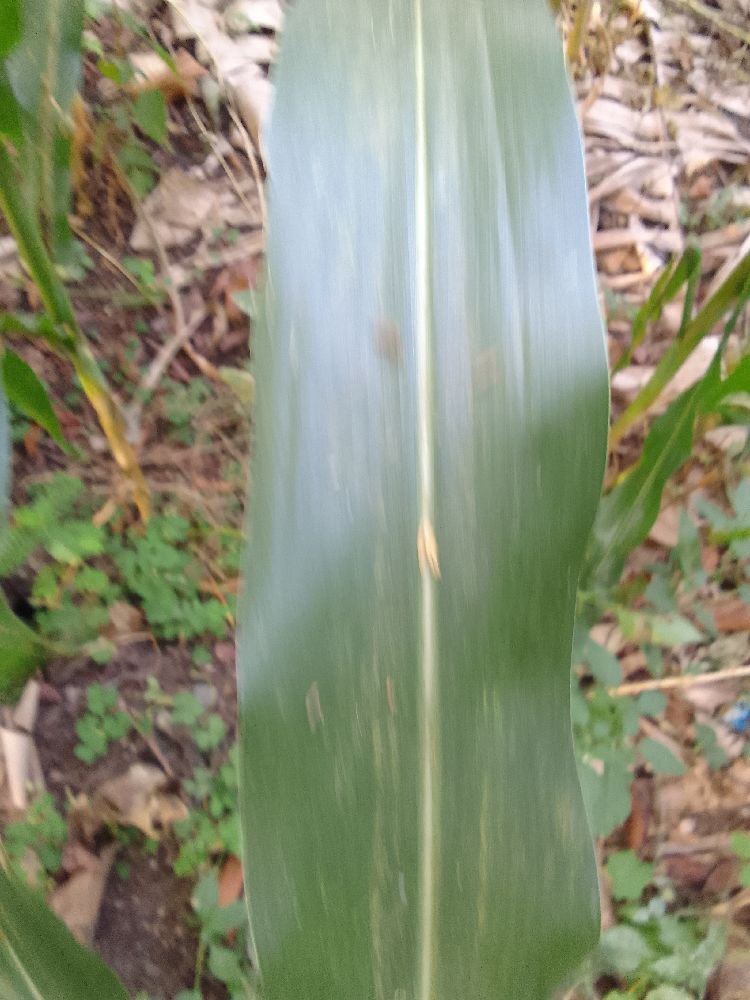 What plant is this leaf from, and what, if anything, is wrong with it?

maize, healthy
